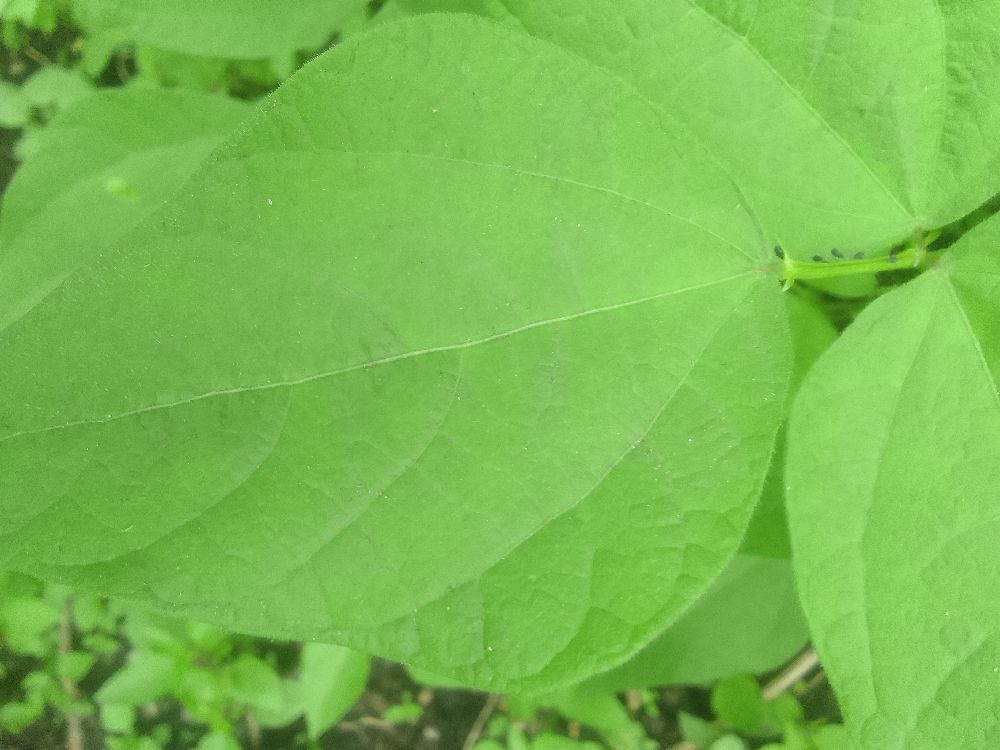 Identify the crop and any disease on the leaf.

common bean, healthy
